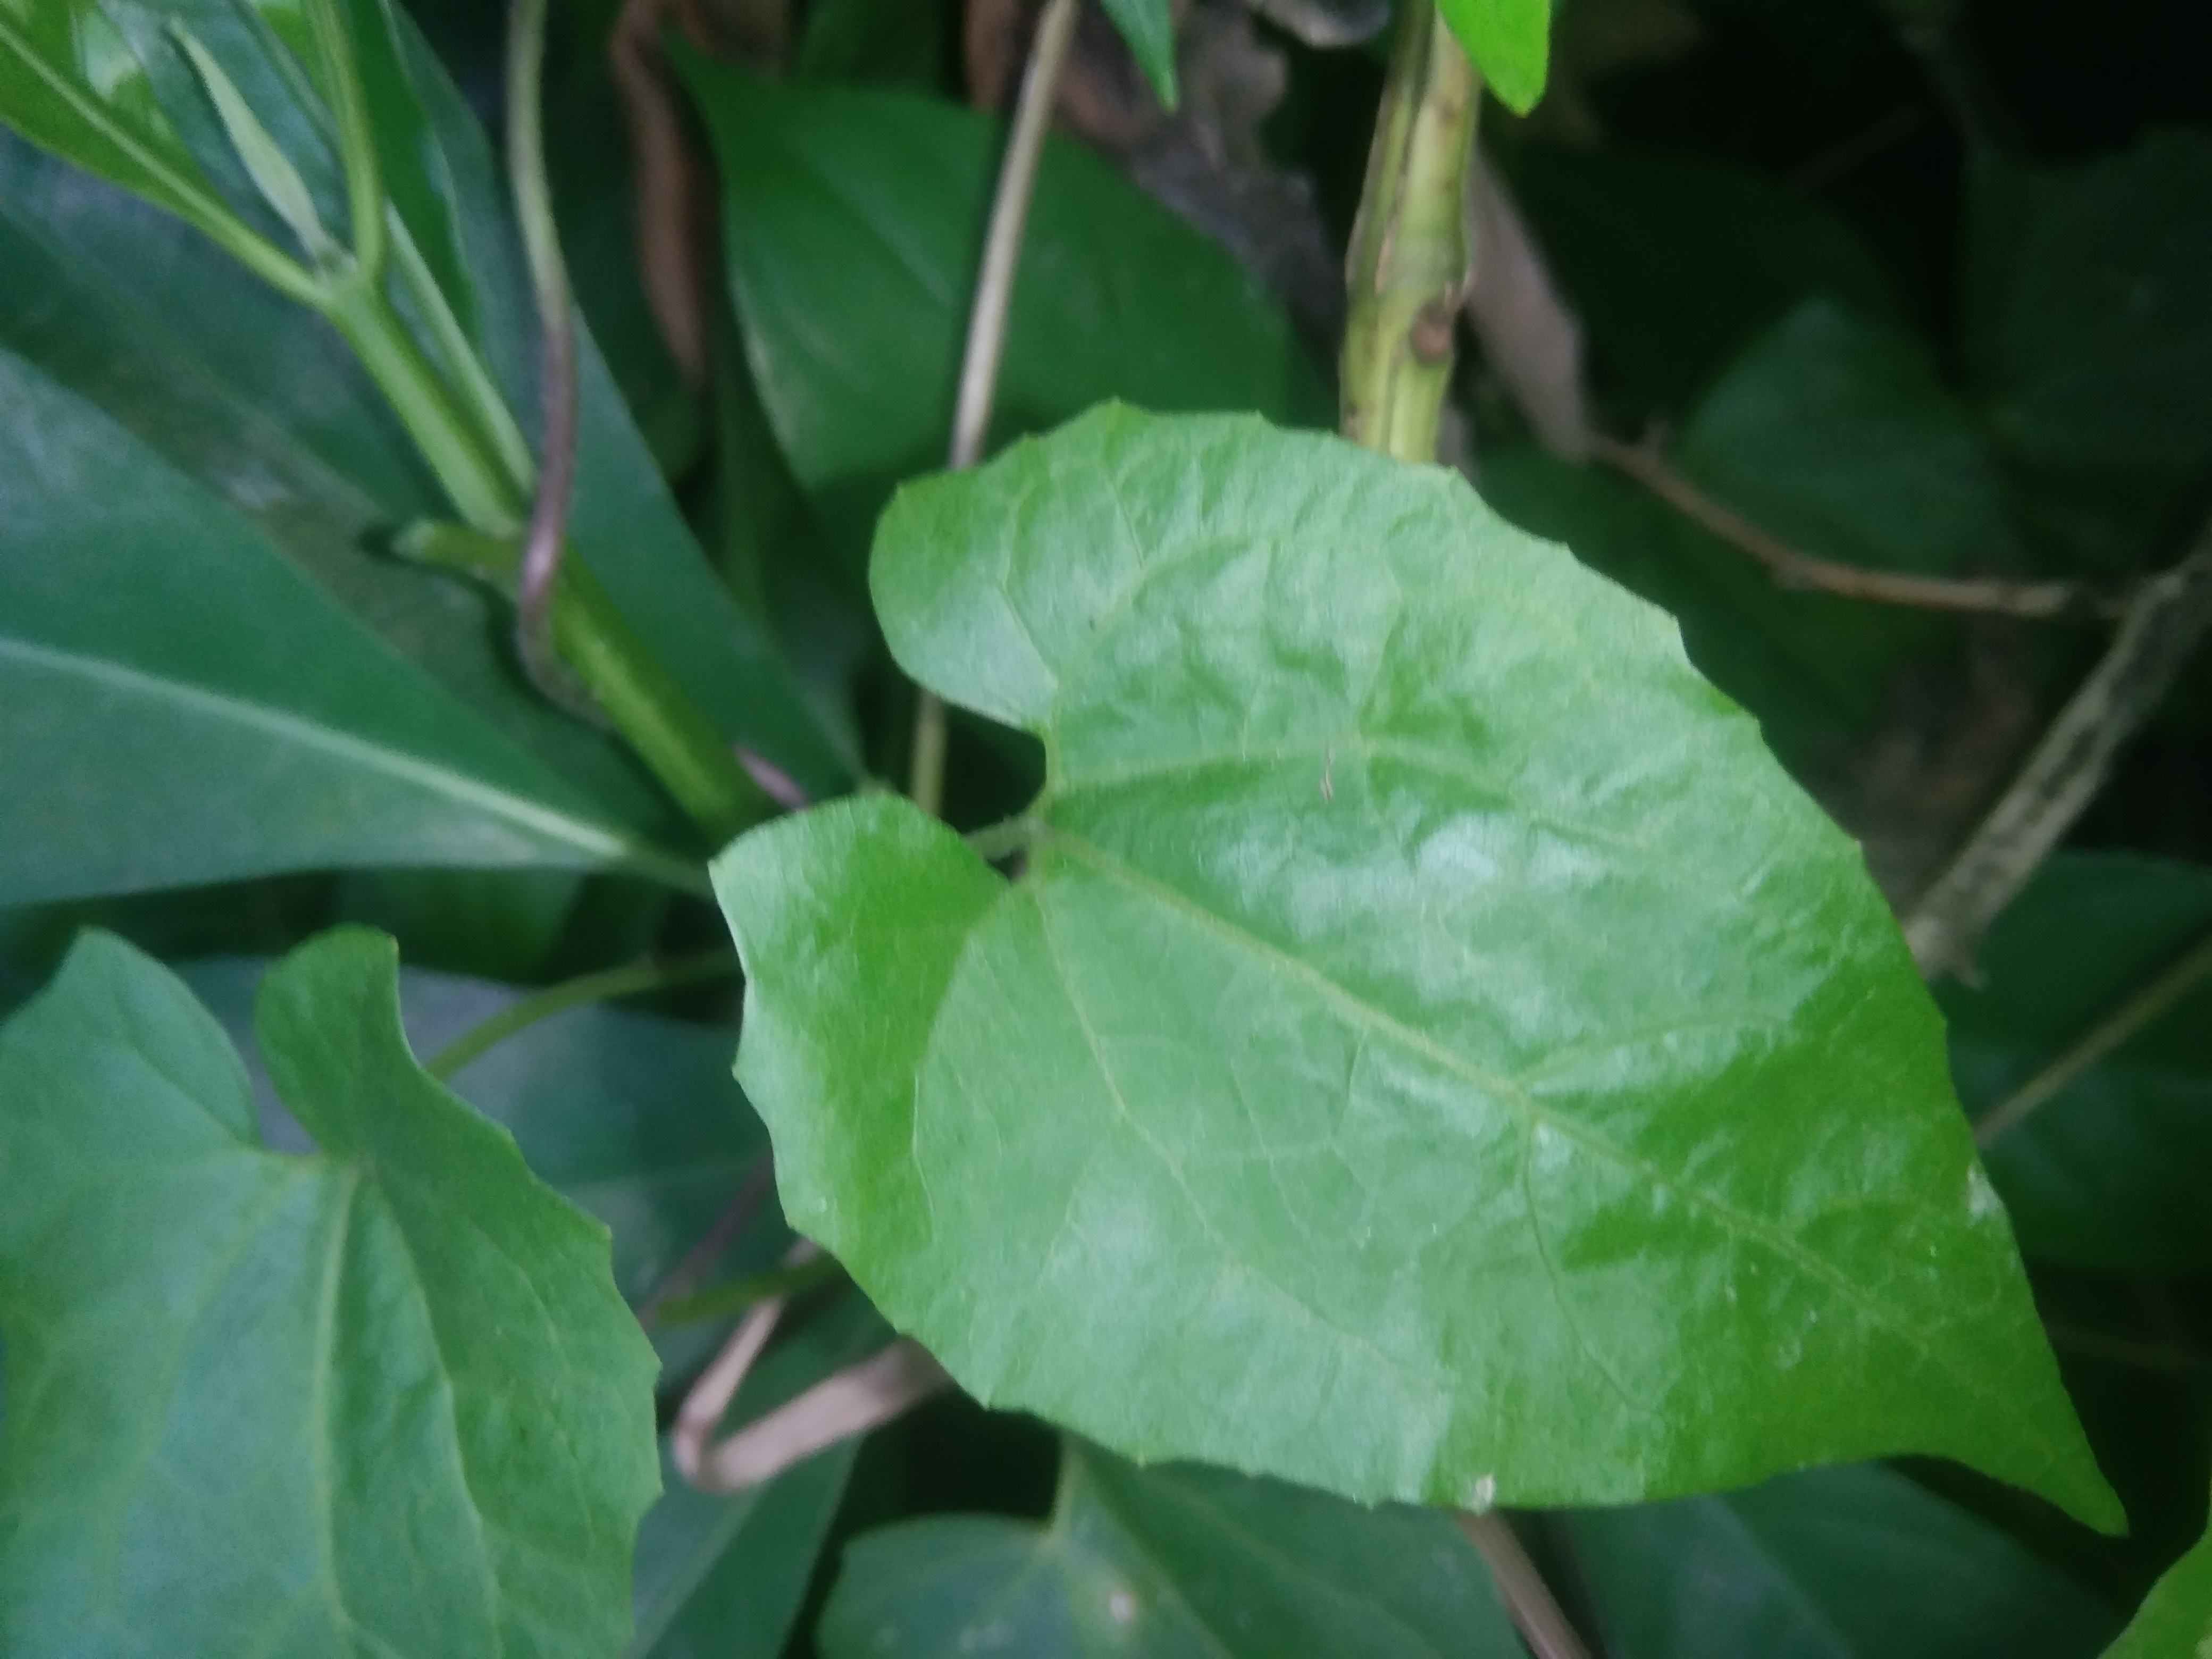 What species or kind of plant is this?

bitter vine
